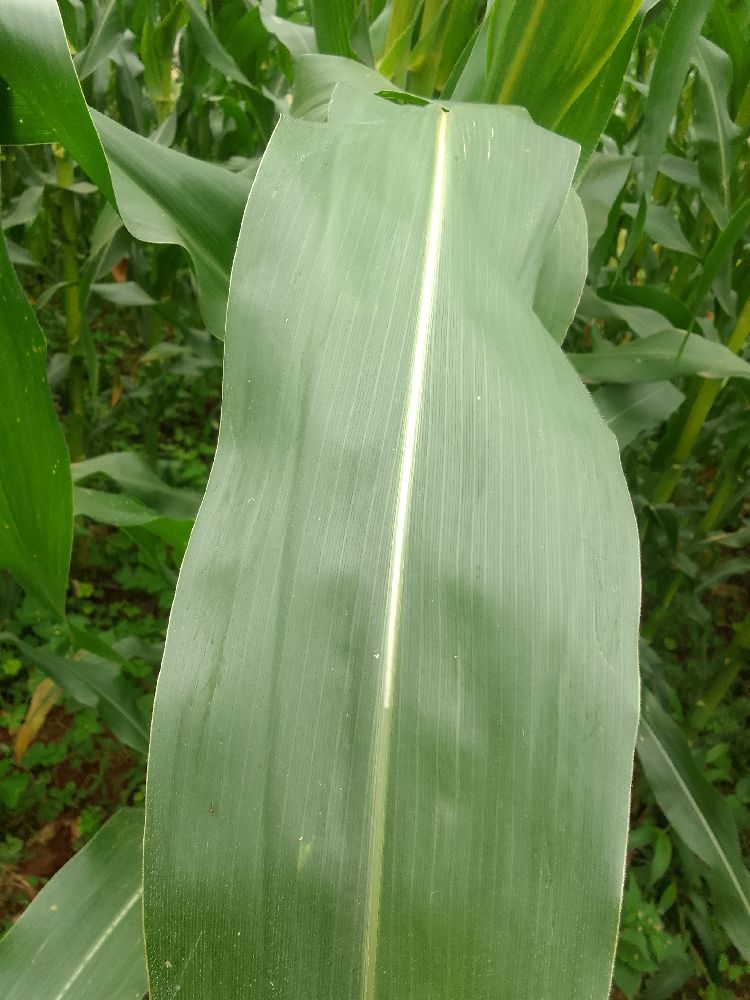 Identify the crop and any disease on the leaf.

maize, healthy
